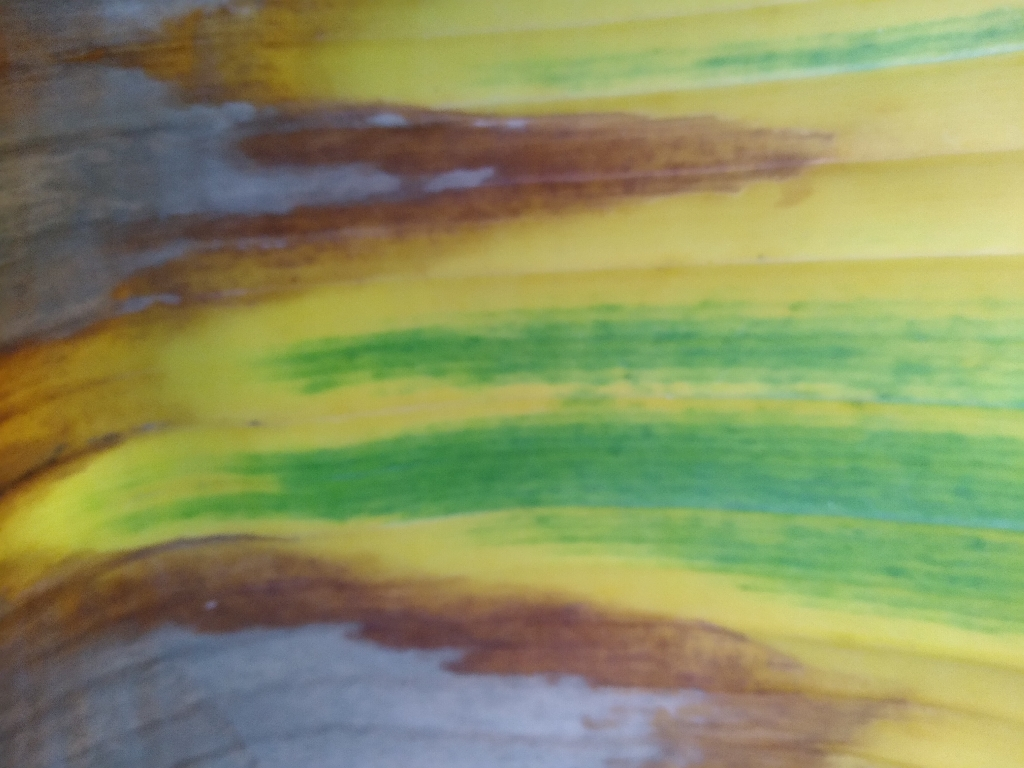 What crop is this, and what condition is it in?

banana, fusarium wilt race 1
